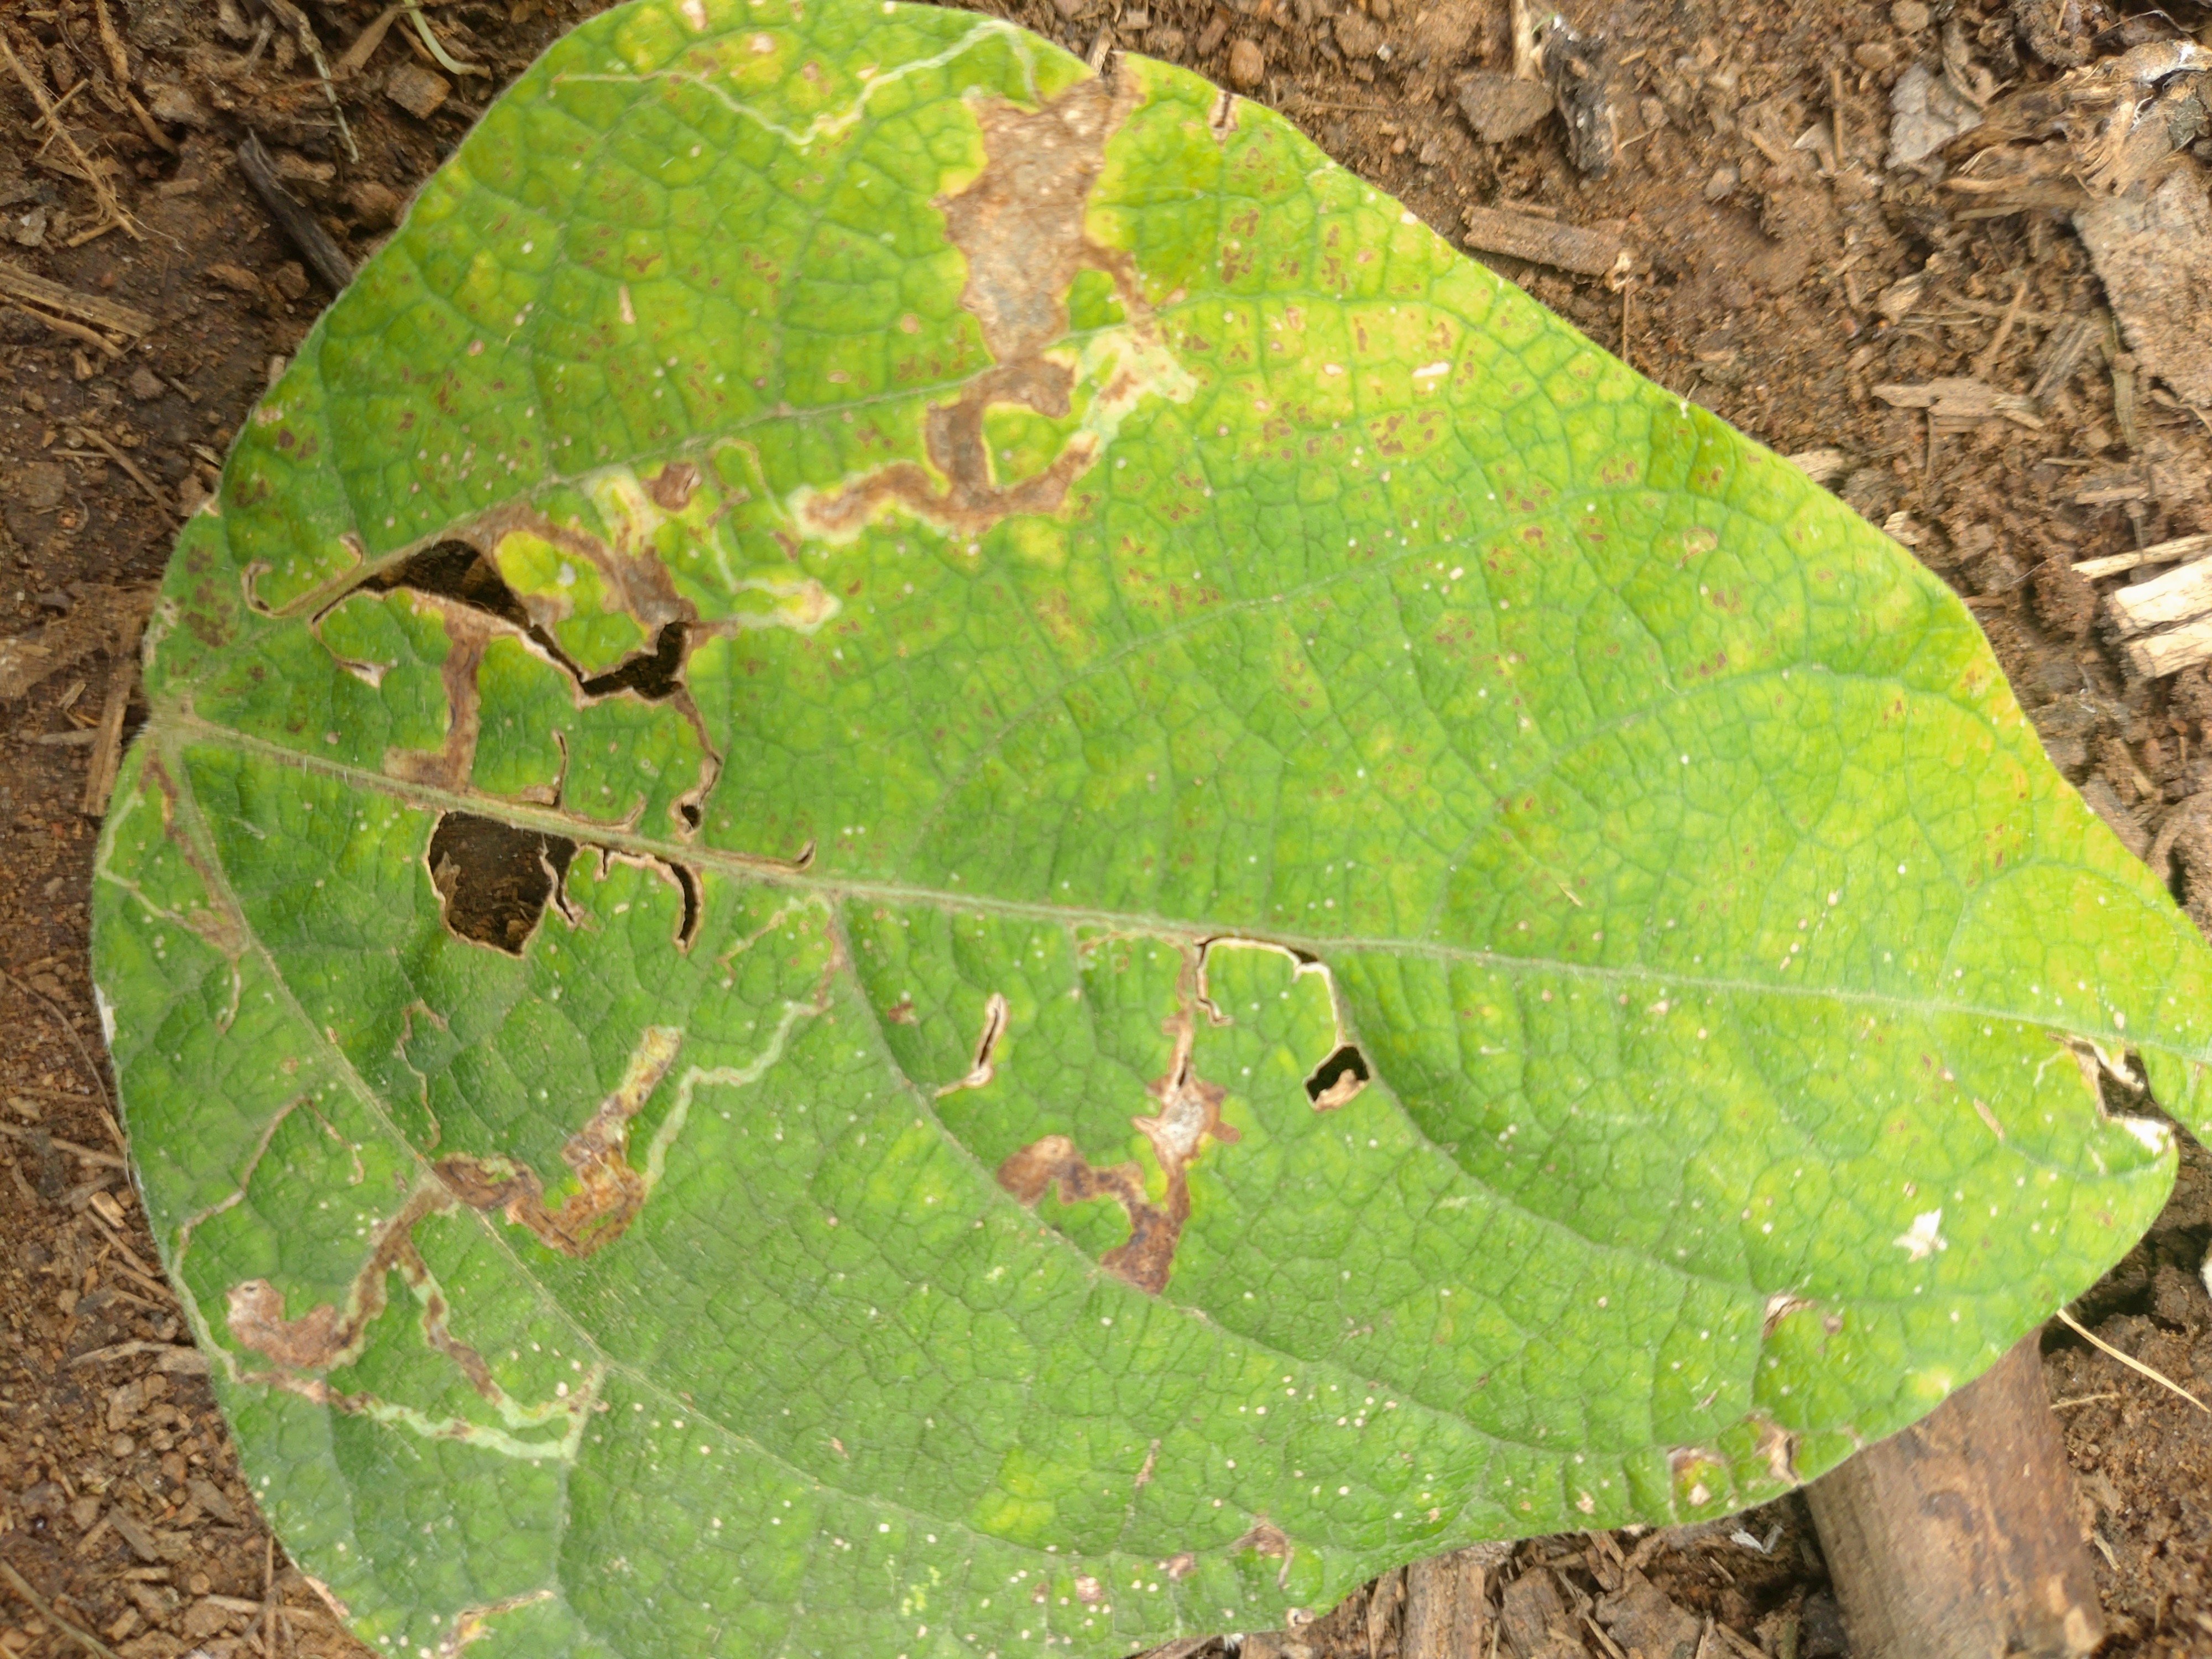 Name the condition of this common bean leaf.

rust
